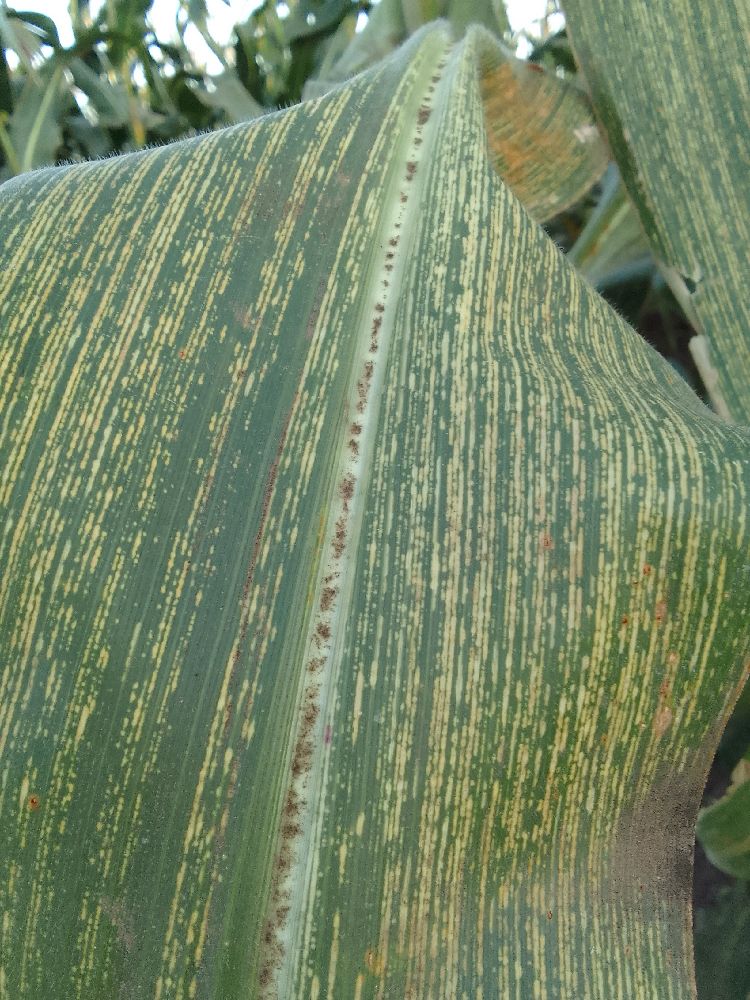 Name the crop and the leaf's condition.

maize, maize streak virus
